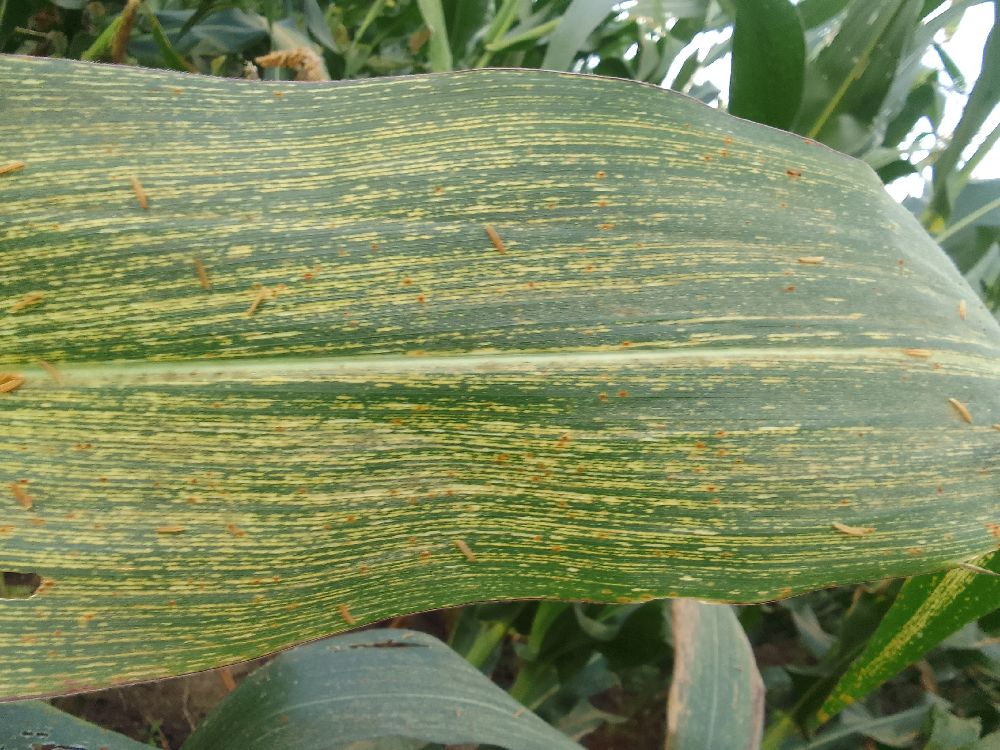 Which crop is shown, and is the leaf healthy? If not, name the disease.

maize, maize streak virus
